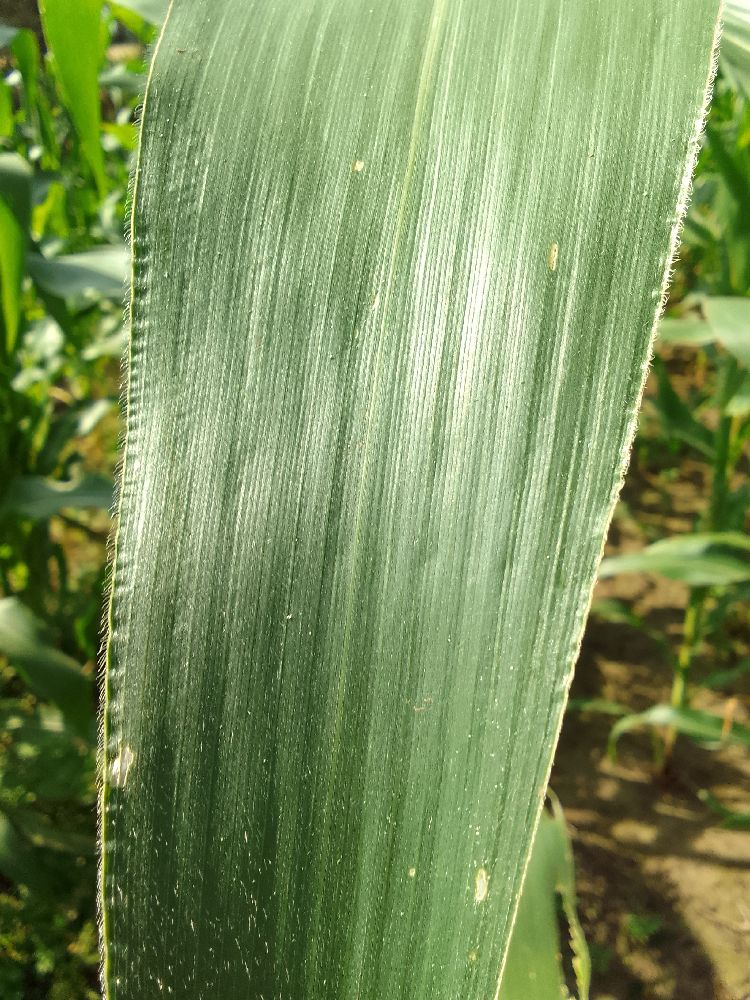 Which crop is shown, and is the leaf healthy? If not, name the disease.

maize, healthy
